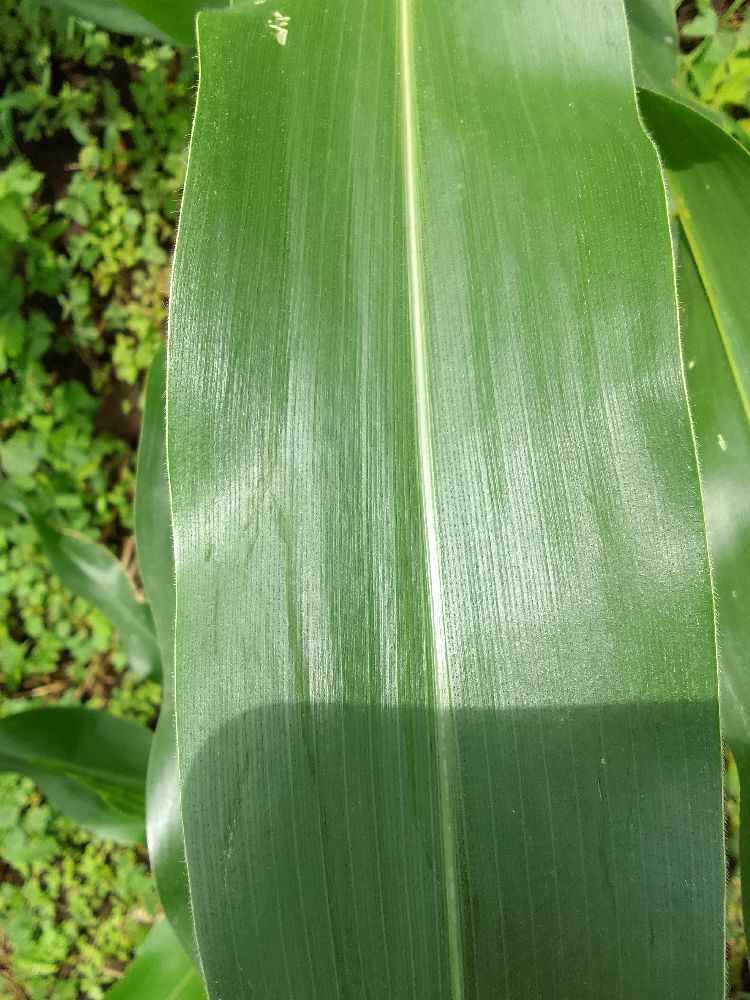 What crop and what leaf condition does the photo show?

maize, healthy
